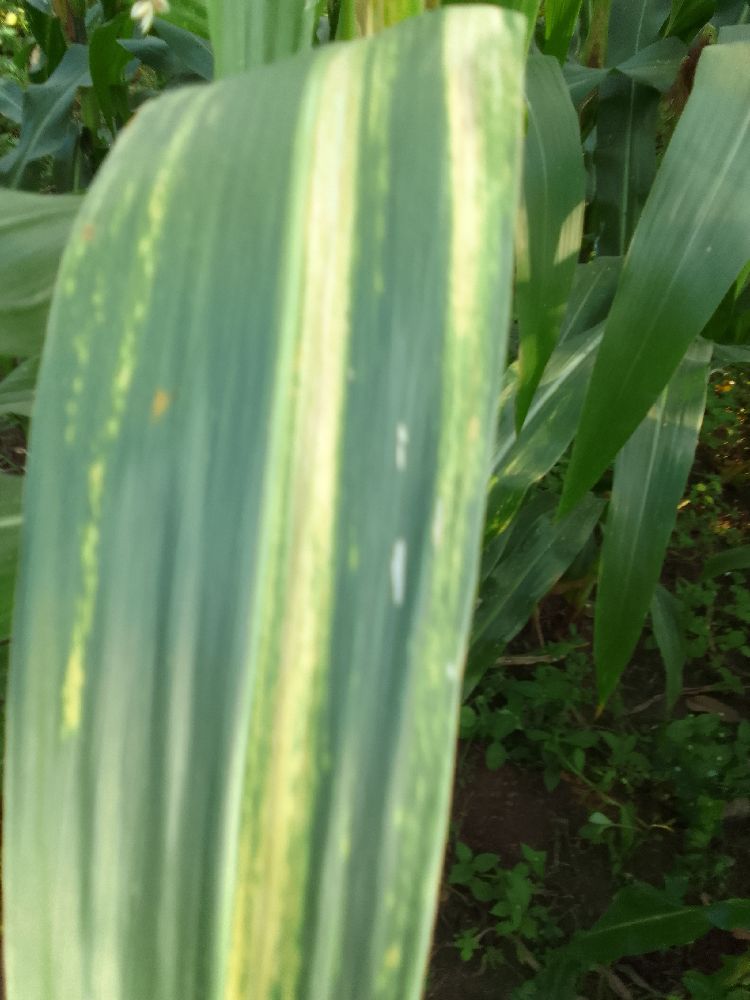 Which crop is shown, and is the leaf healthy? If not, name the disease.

maize, maize lethal necrosis
